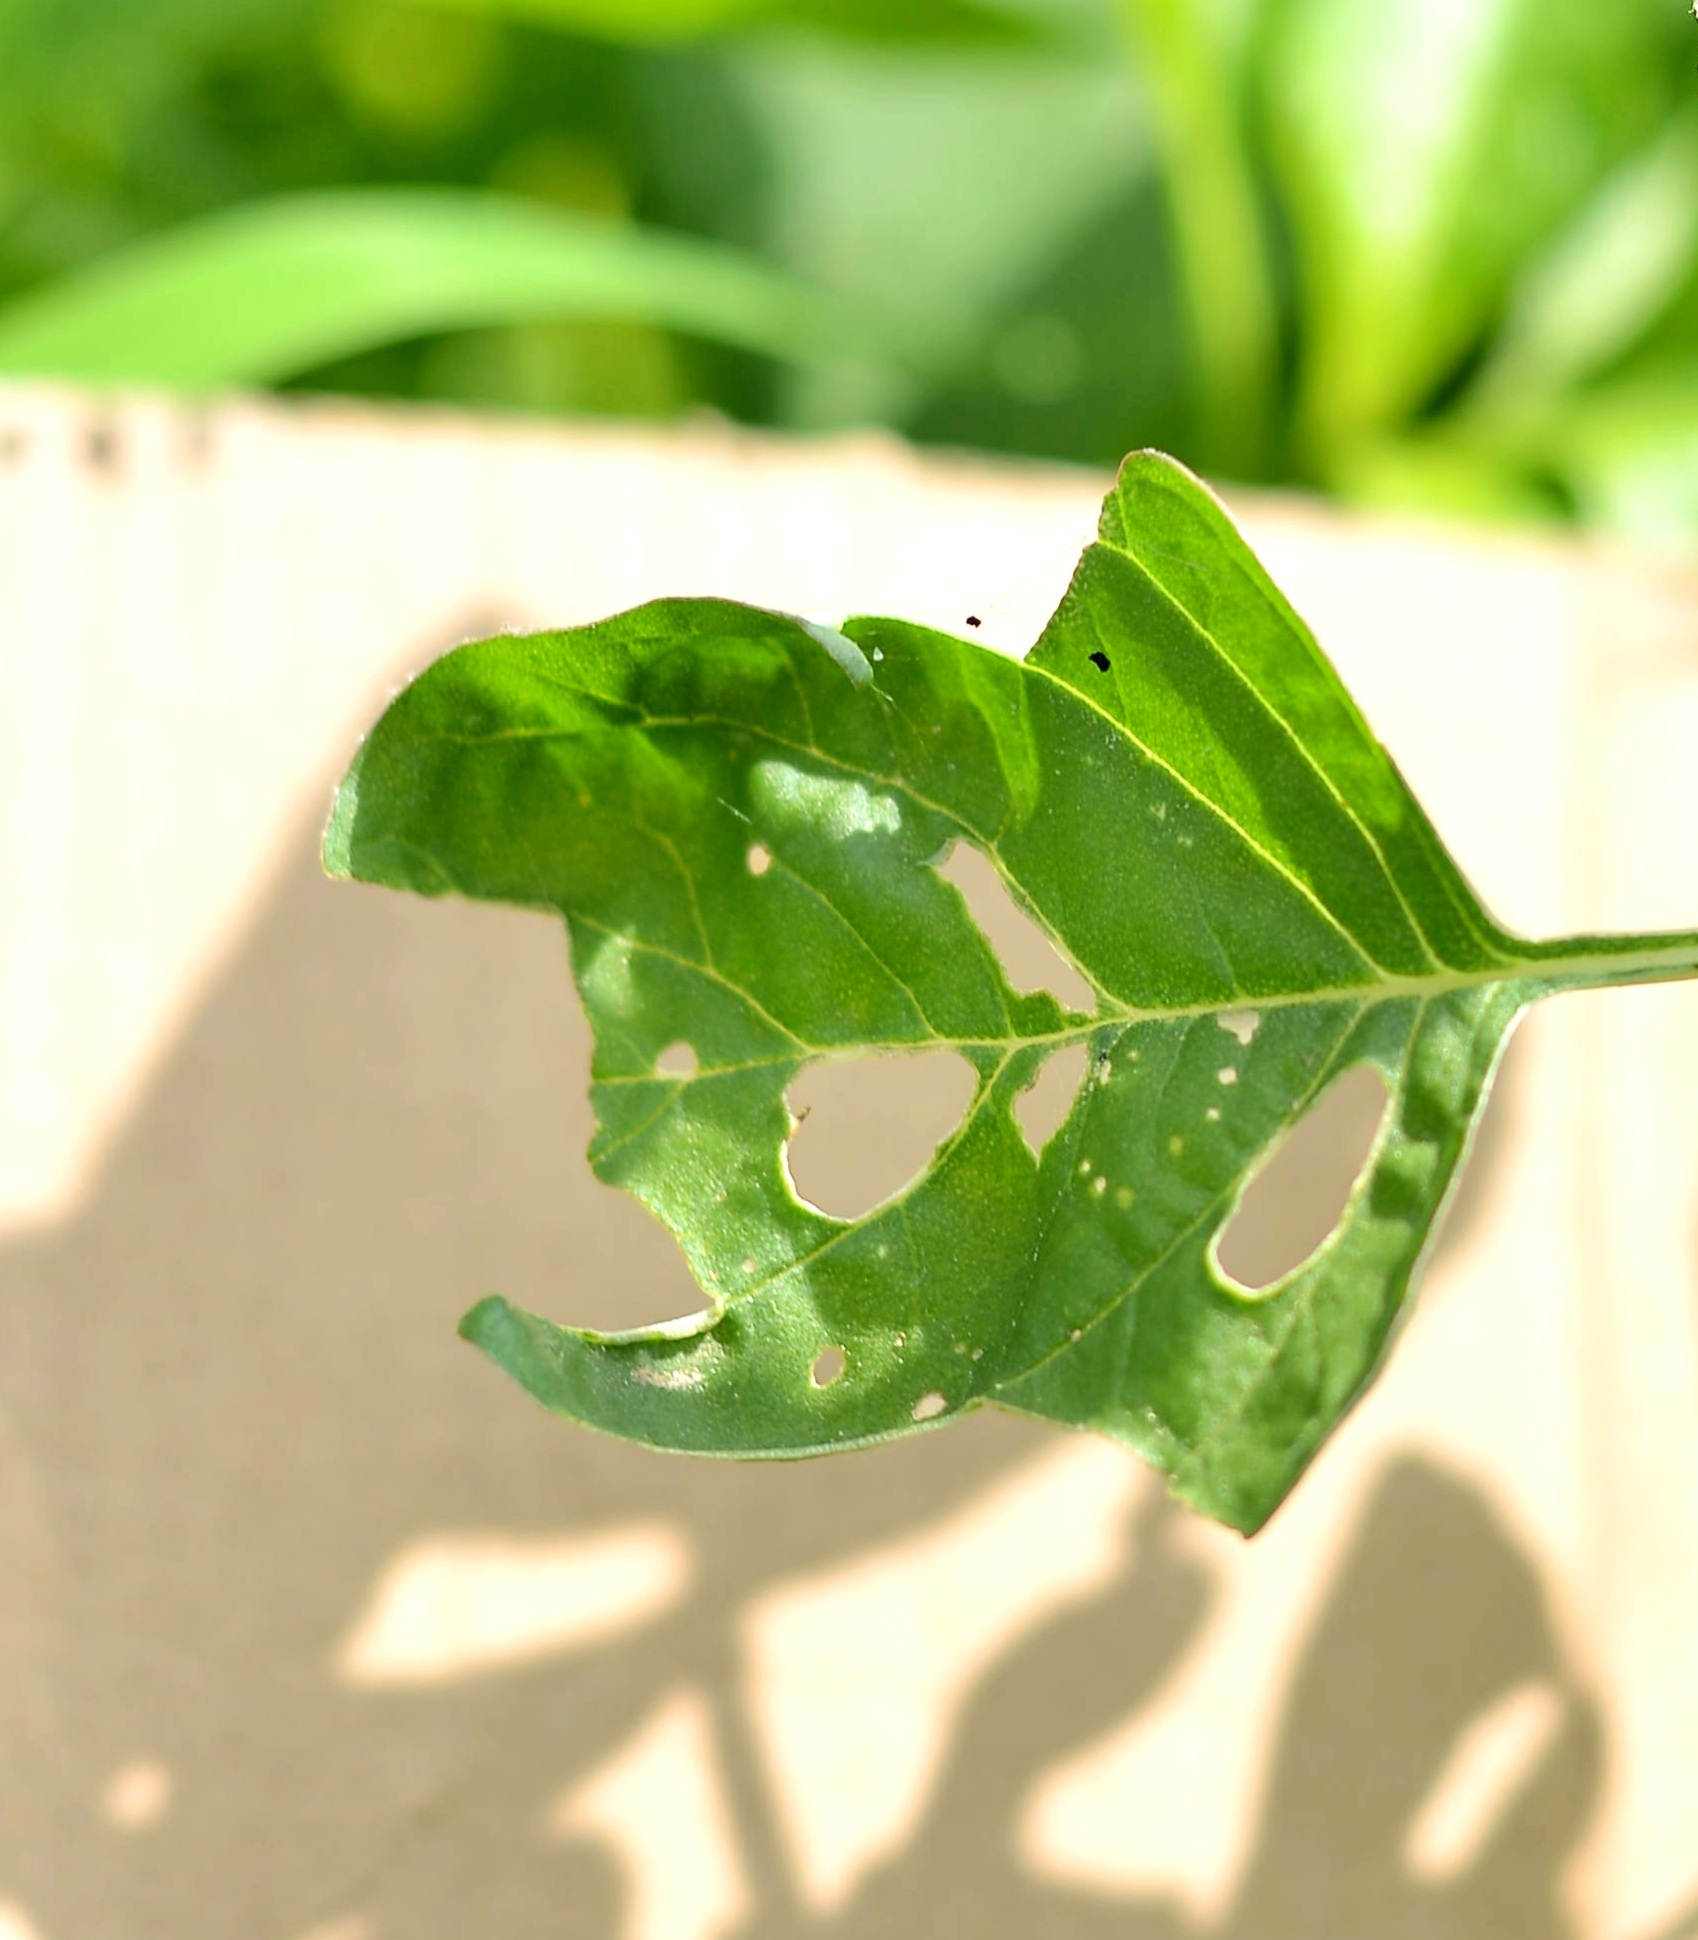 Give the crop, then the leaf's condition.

tomato, infected
